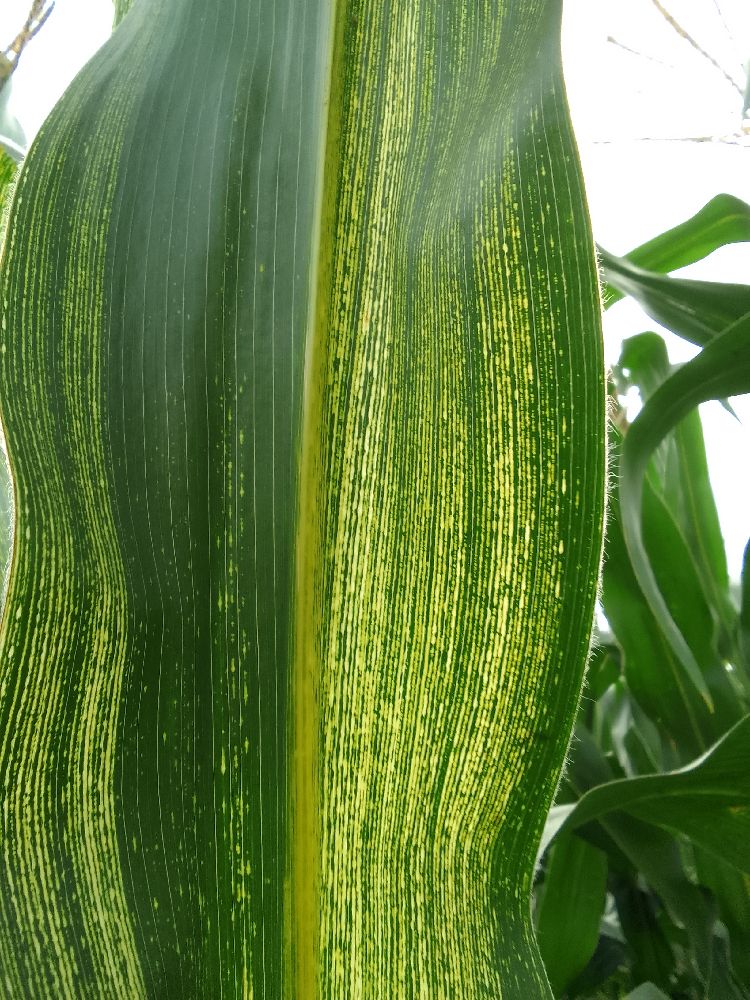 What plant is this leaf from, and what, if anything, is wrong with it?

maize, maize streak virus
